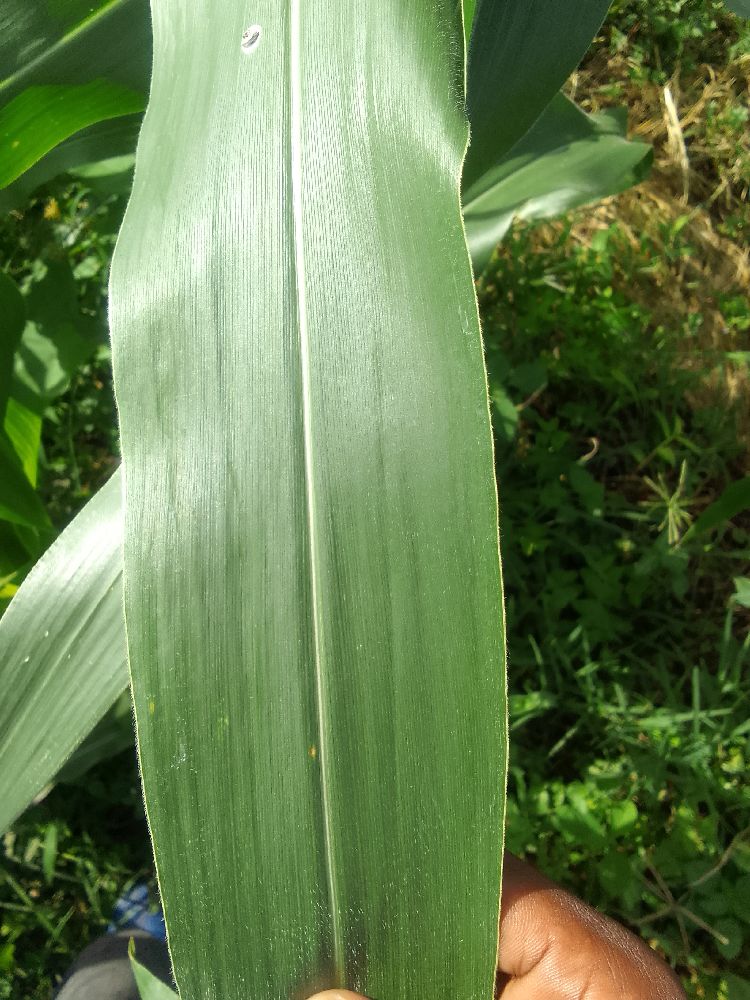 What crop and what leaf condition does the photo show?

maize, healthy
